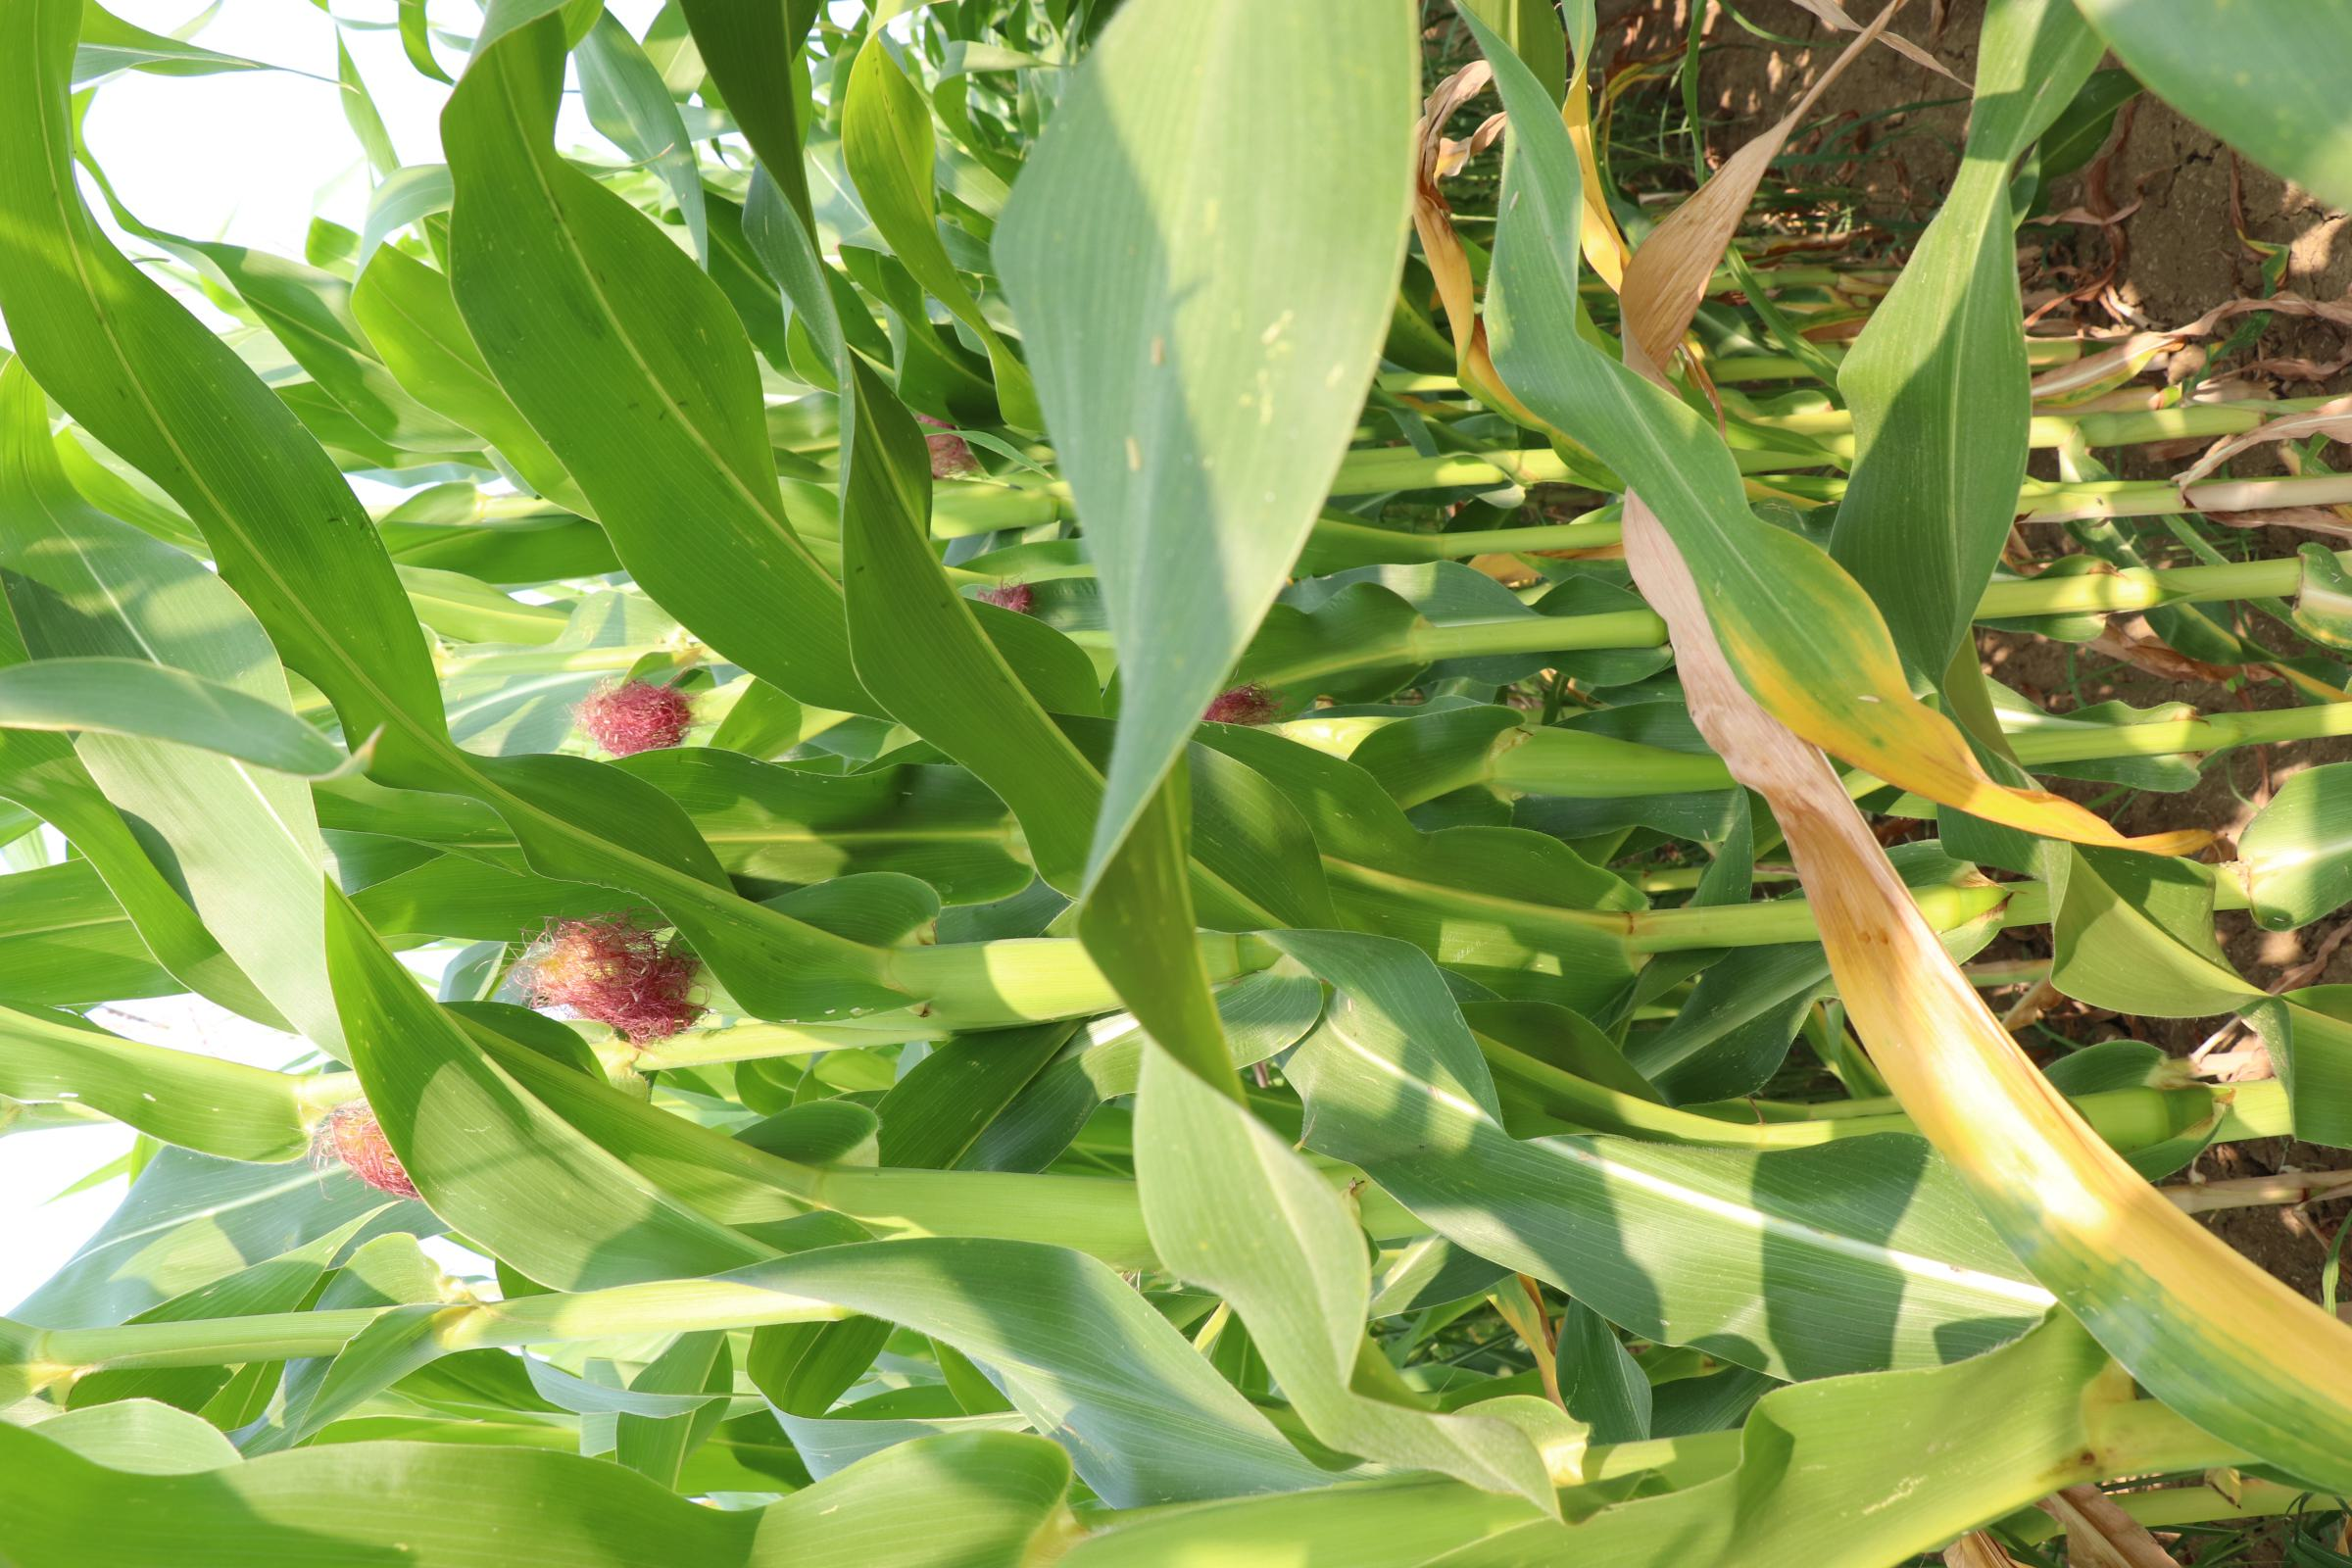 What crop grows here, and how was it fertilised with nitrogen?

maize, reduced nitrogen fertilisation
